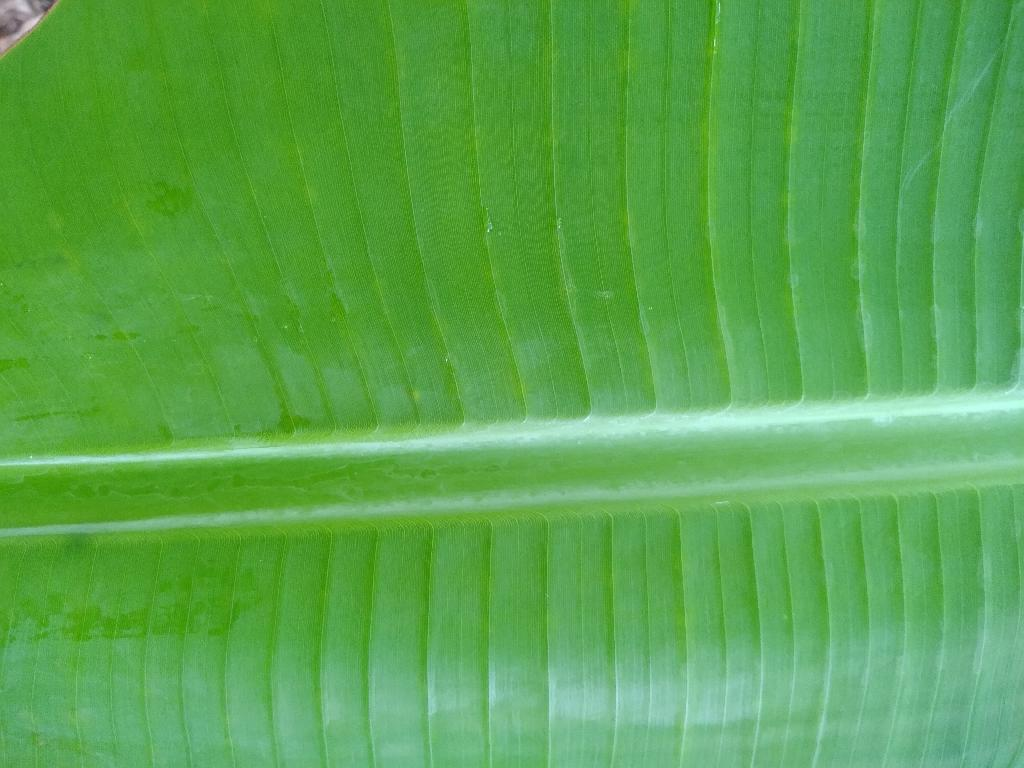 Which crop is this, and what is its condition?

banana, healthy
